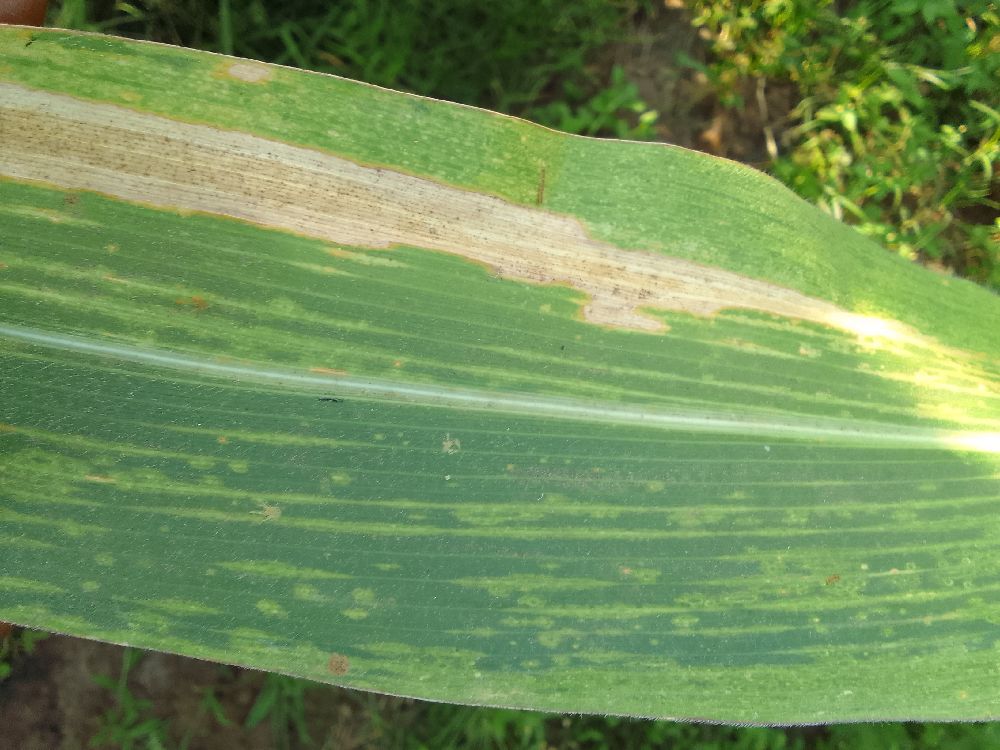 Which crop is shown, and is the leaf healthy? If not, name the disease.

maize, maize lethal necrosis
